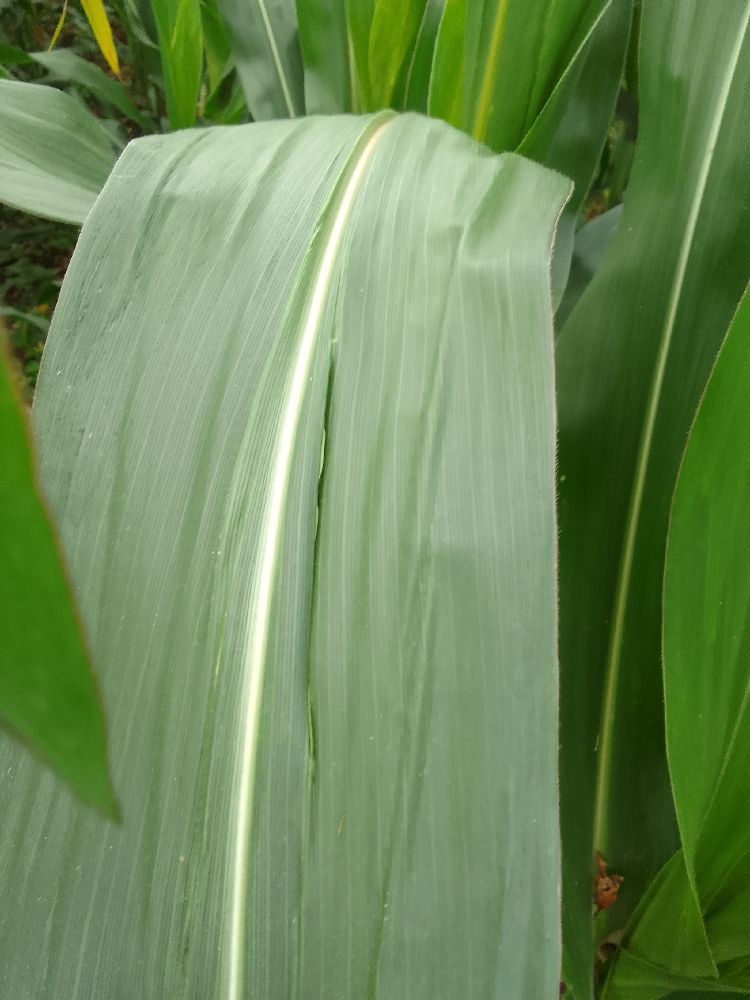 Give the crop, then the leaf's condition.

maize, healthy
